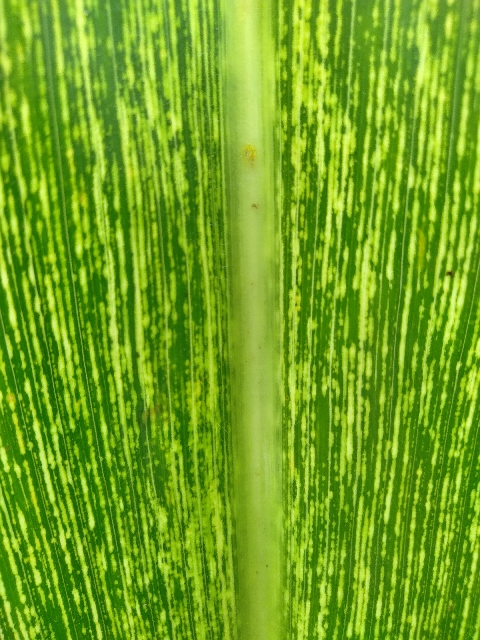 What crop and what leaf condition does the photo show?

maize, maize streak virus
